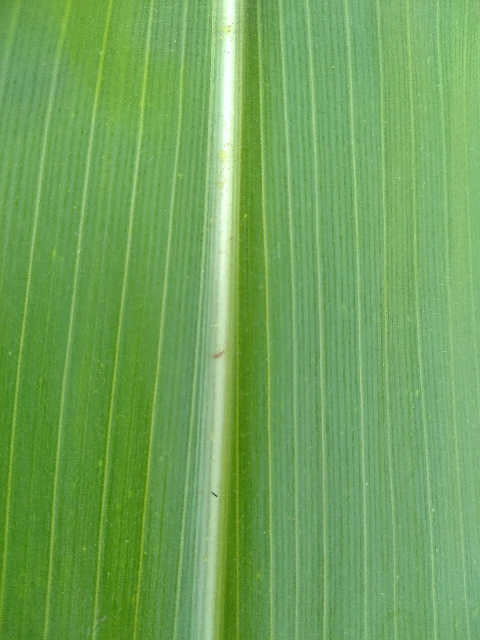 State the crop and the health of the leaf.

maize, healthy
